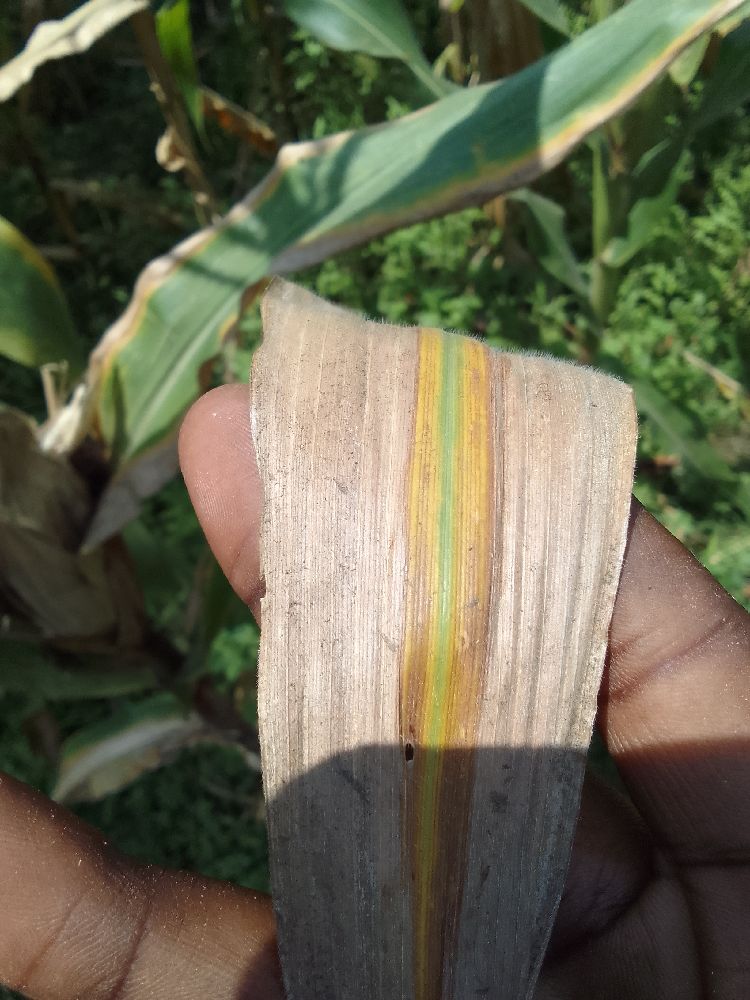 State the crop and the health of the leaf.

maize, maize lethal necrosis
